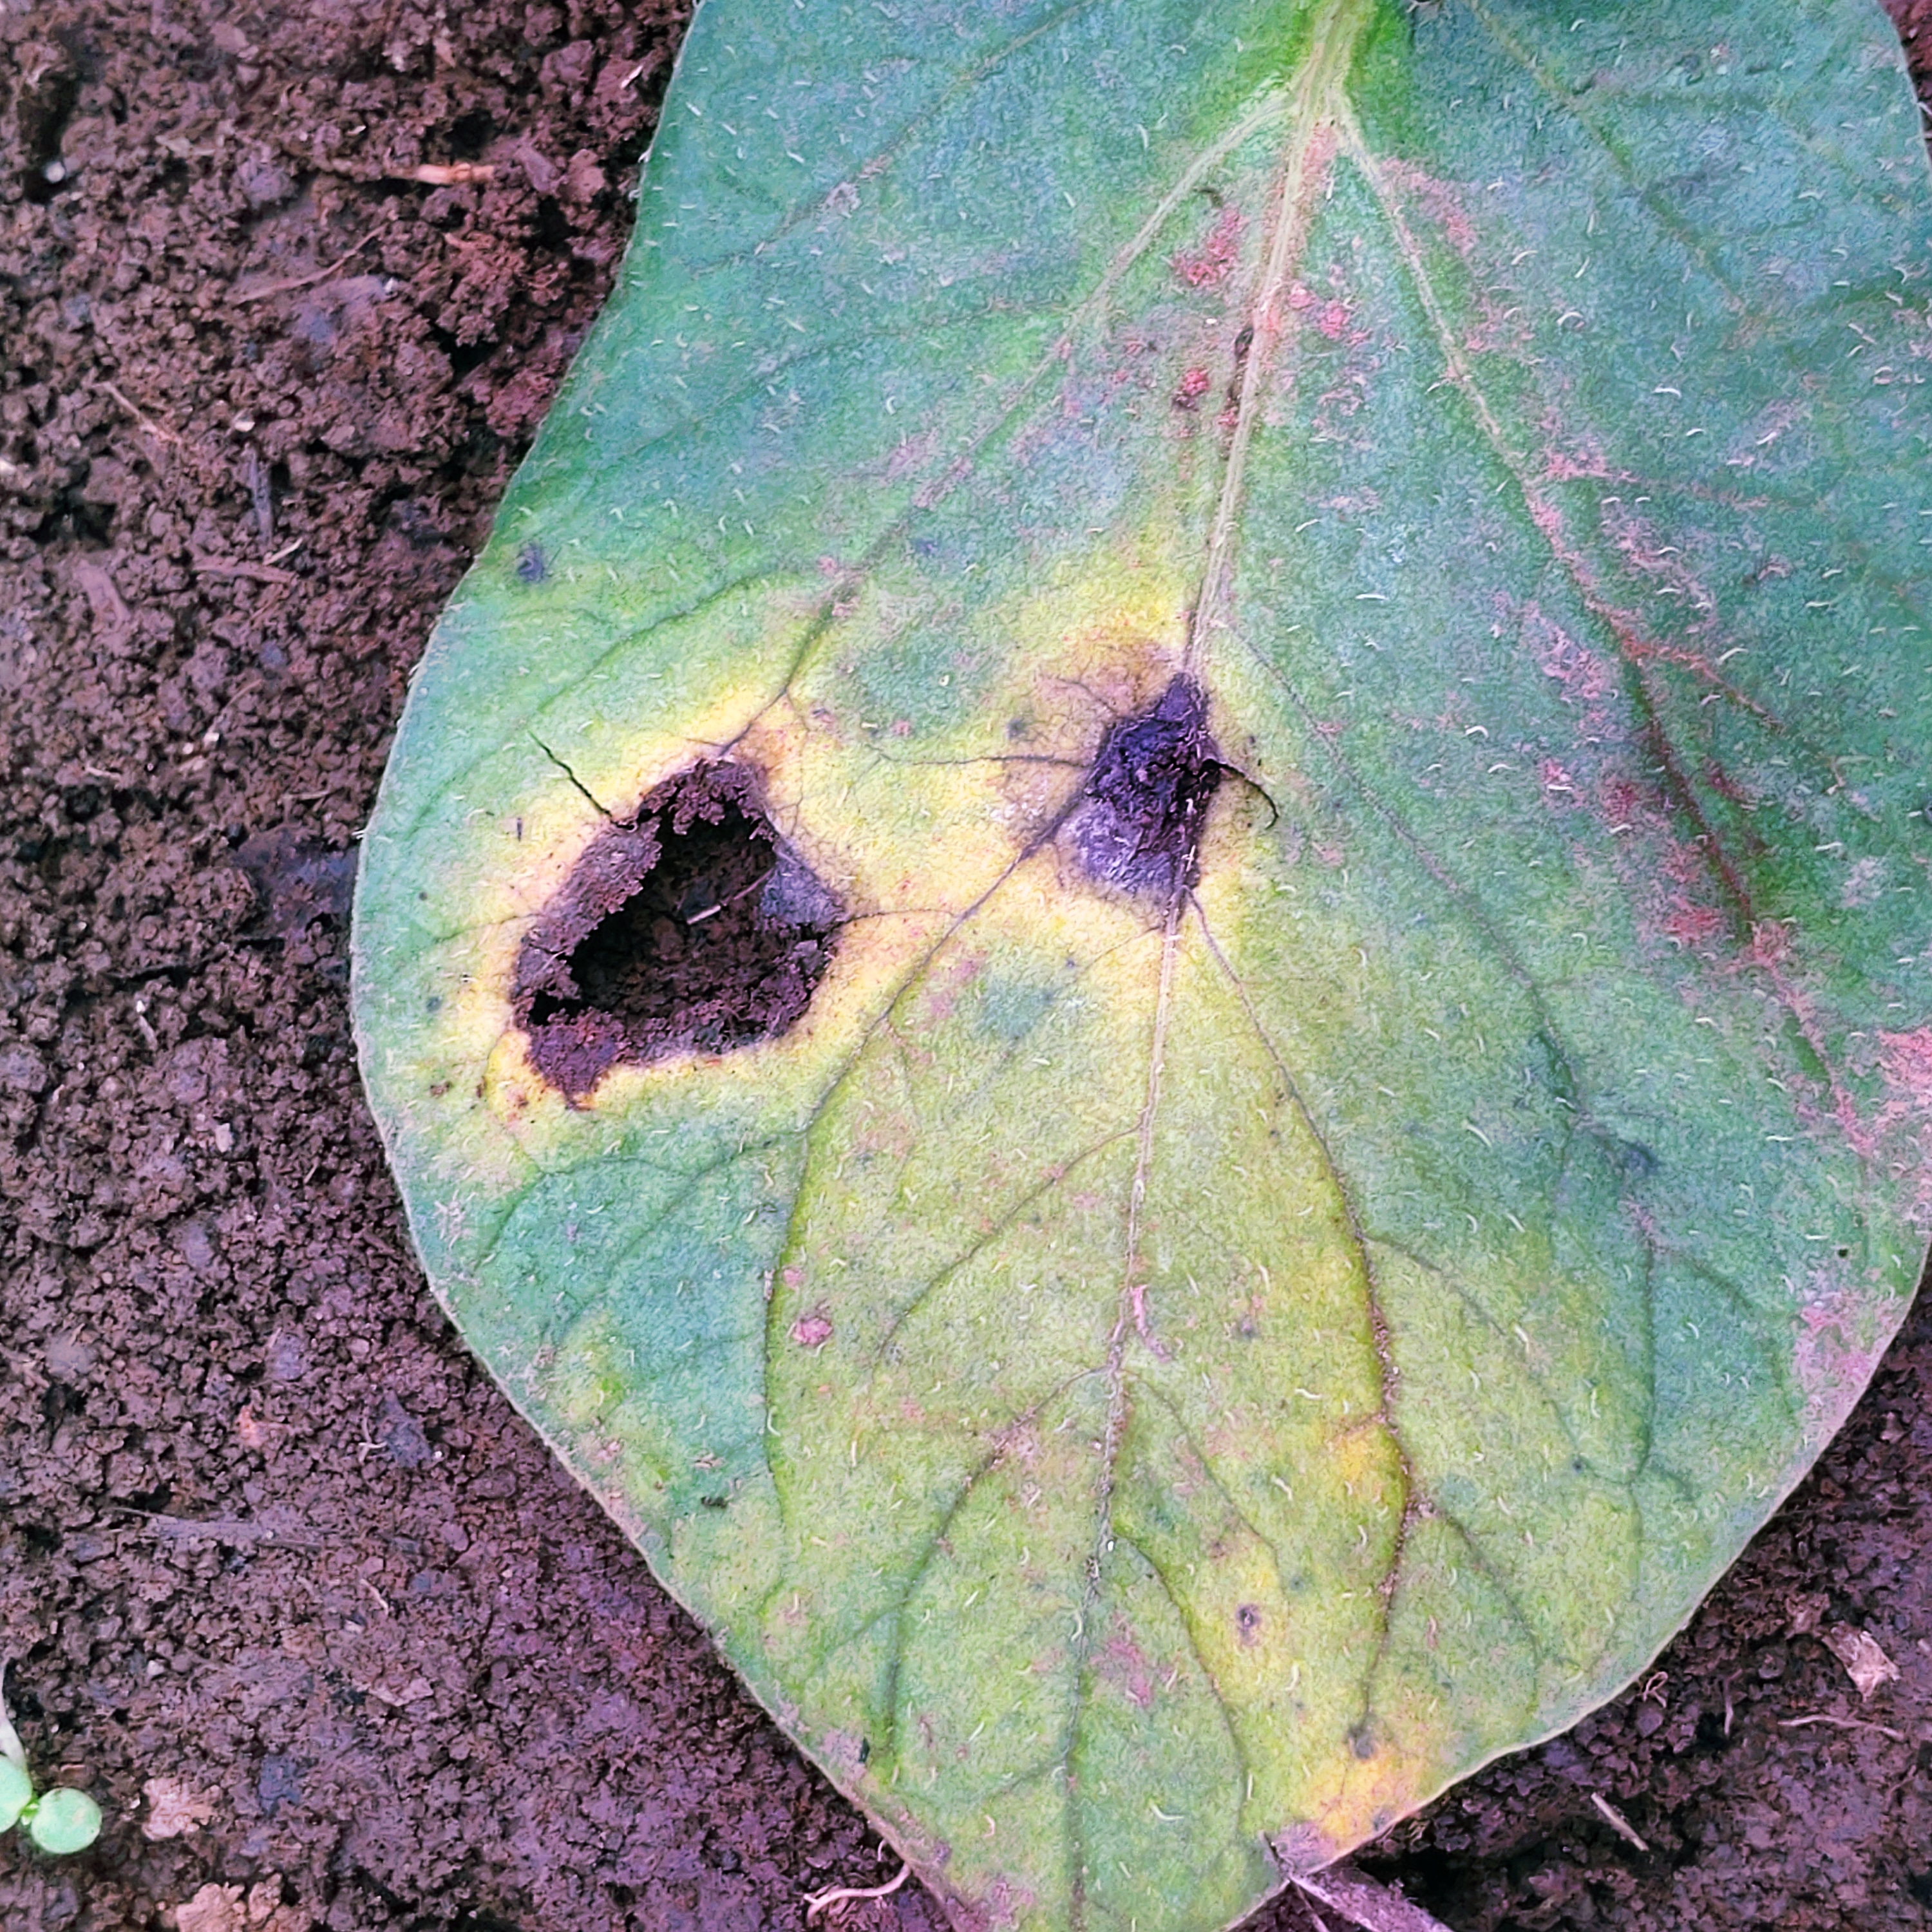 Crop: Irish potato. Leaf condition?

late blight
